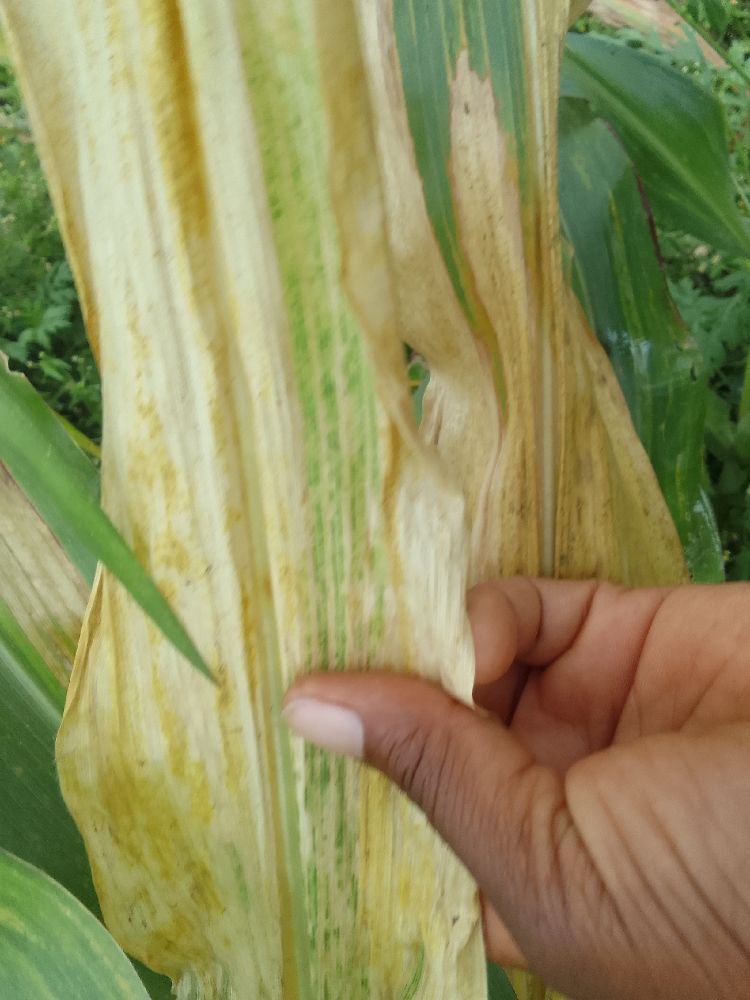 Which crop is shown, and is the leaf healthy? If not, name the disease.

maize, maize lethal necrosis
